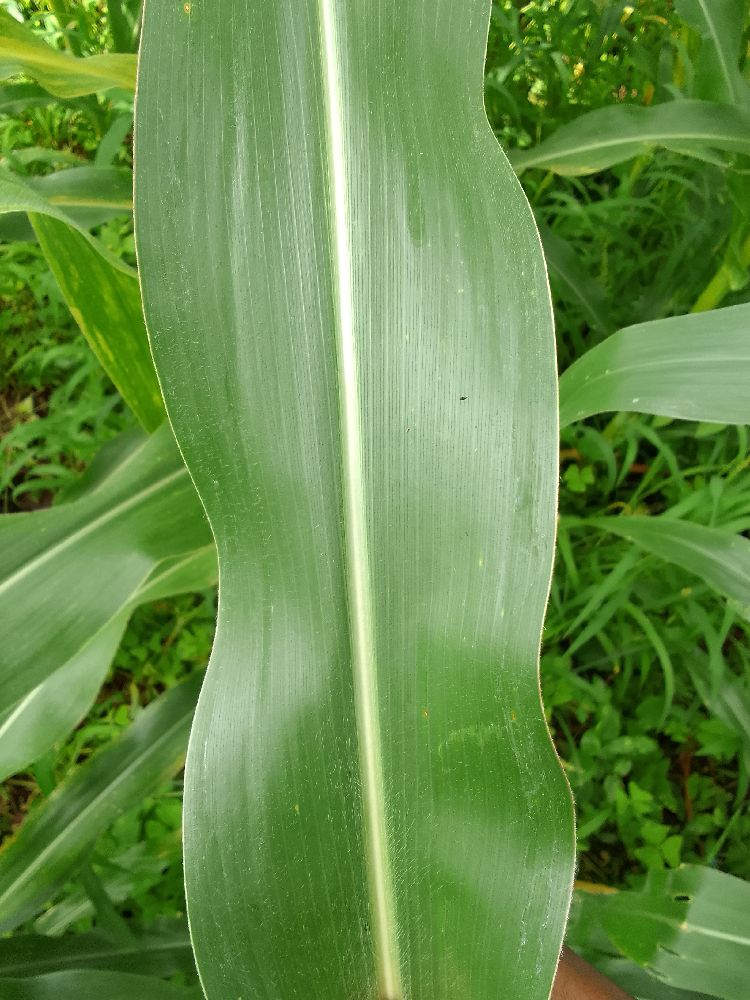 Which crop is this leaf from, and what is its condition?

maize, healthy
